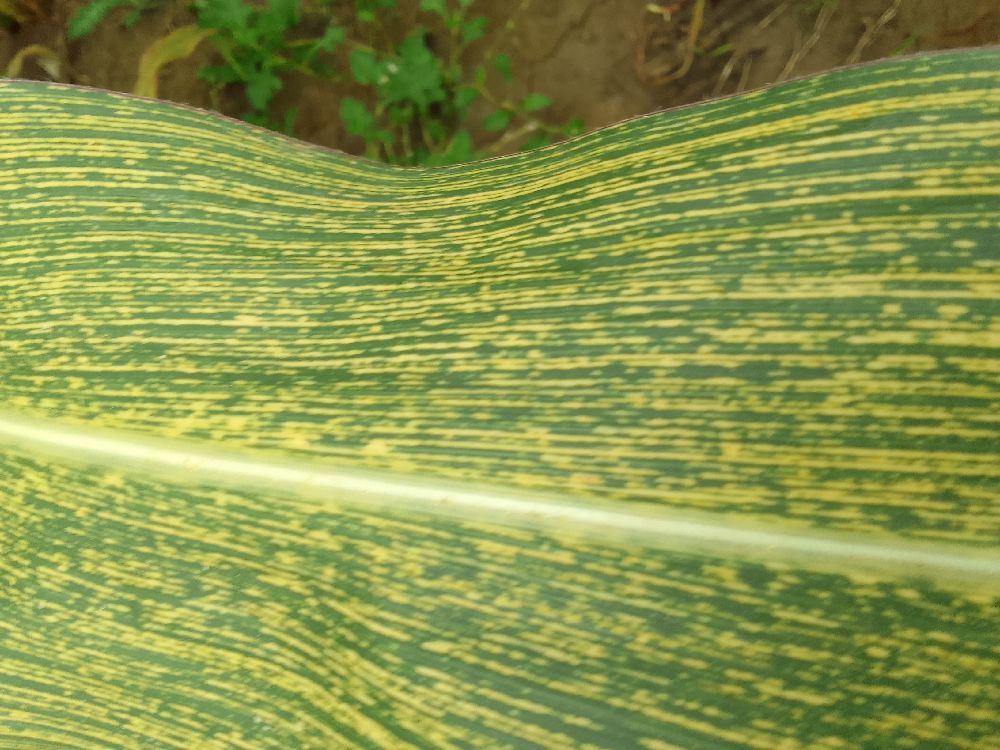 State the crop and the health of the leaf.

maize, maize streak virus
